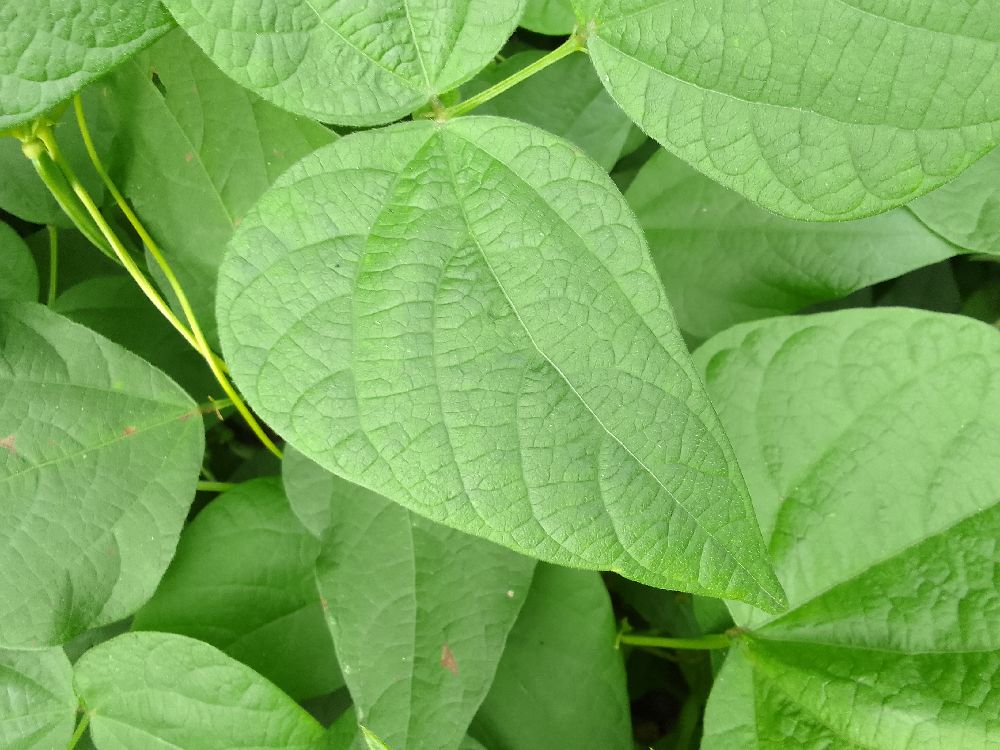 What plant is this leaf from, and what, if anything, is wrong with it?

common bean, healthy
